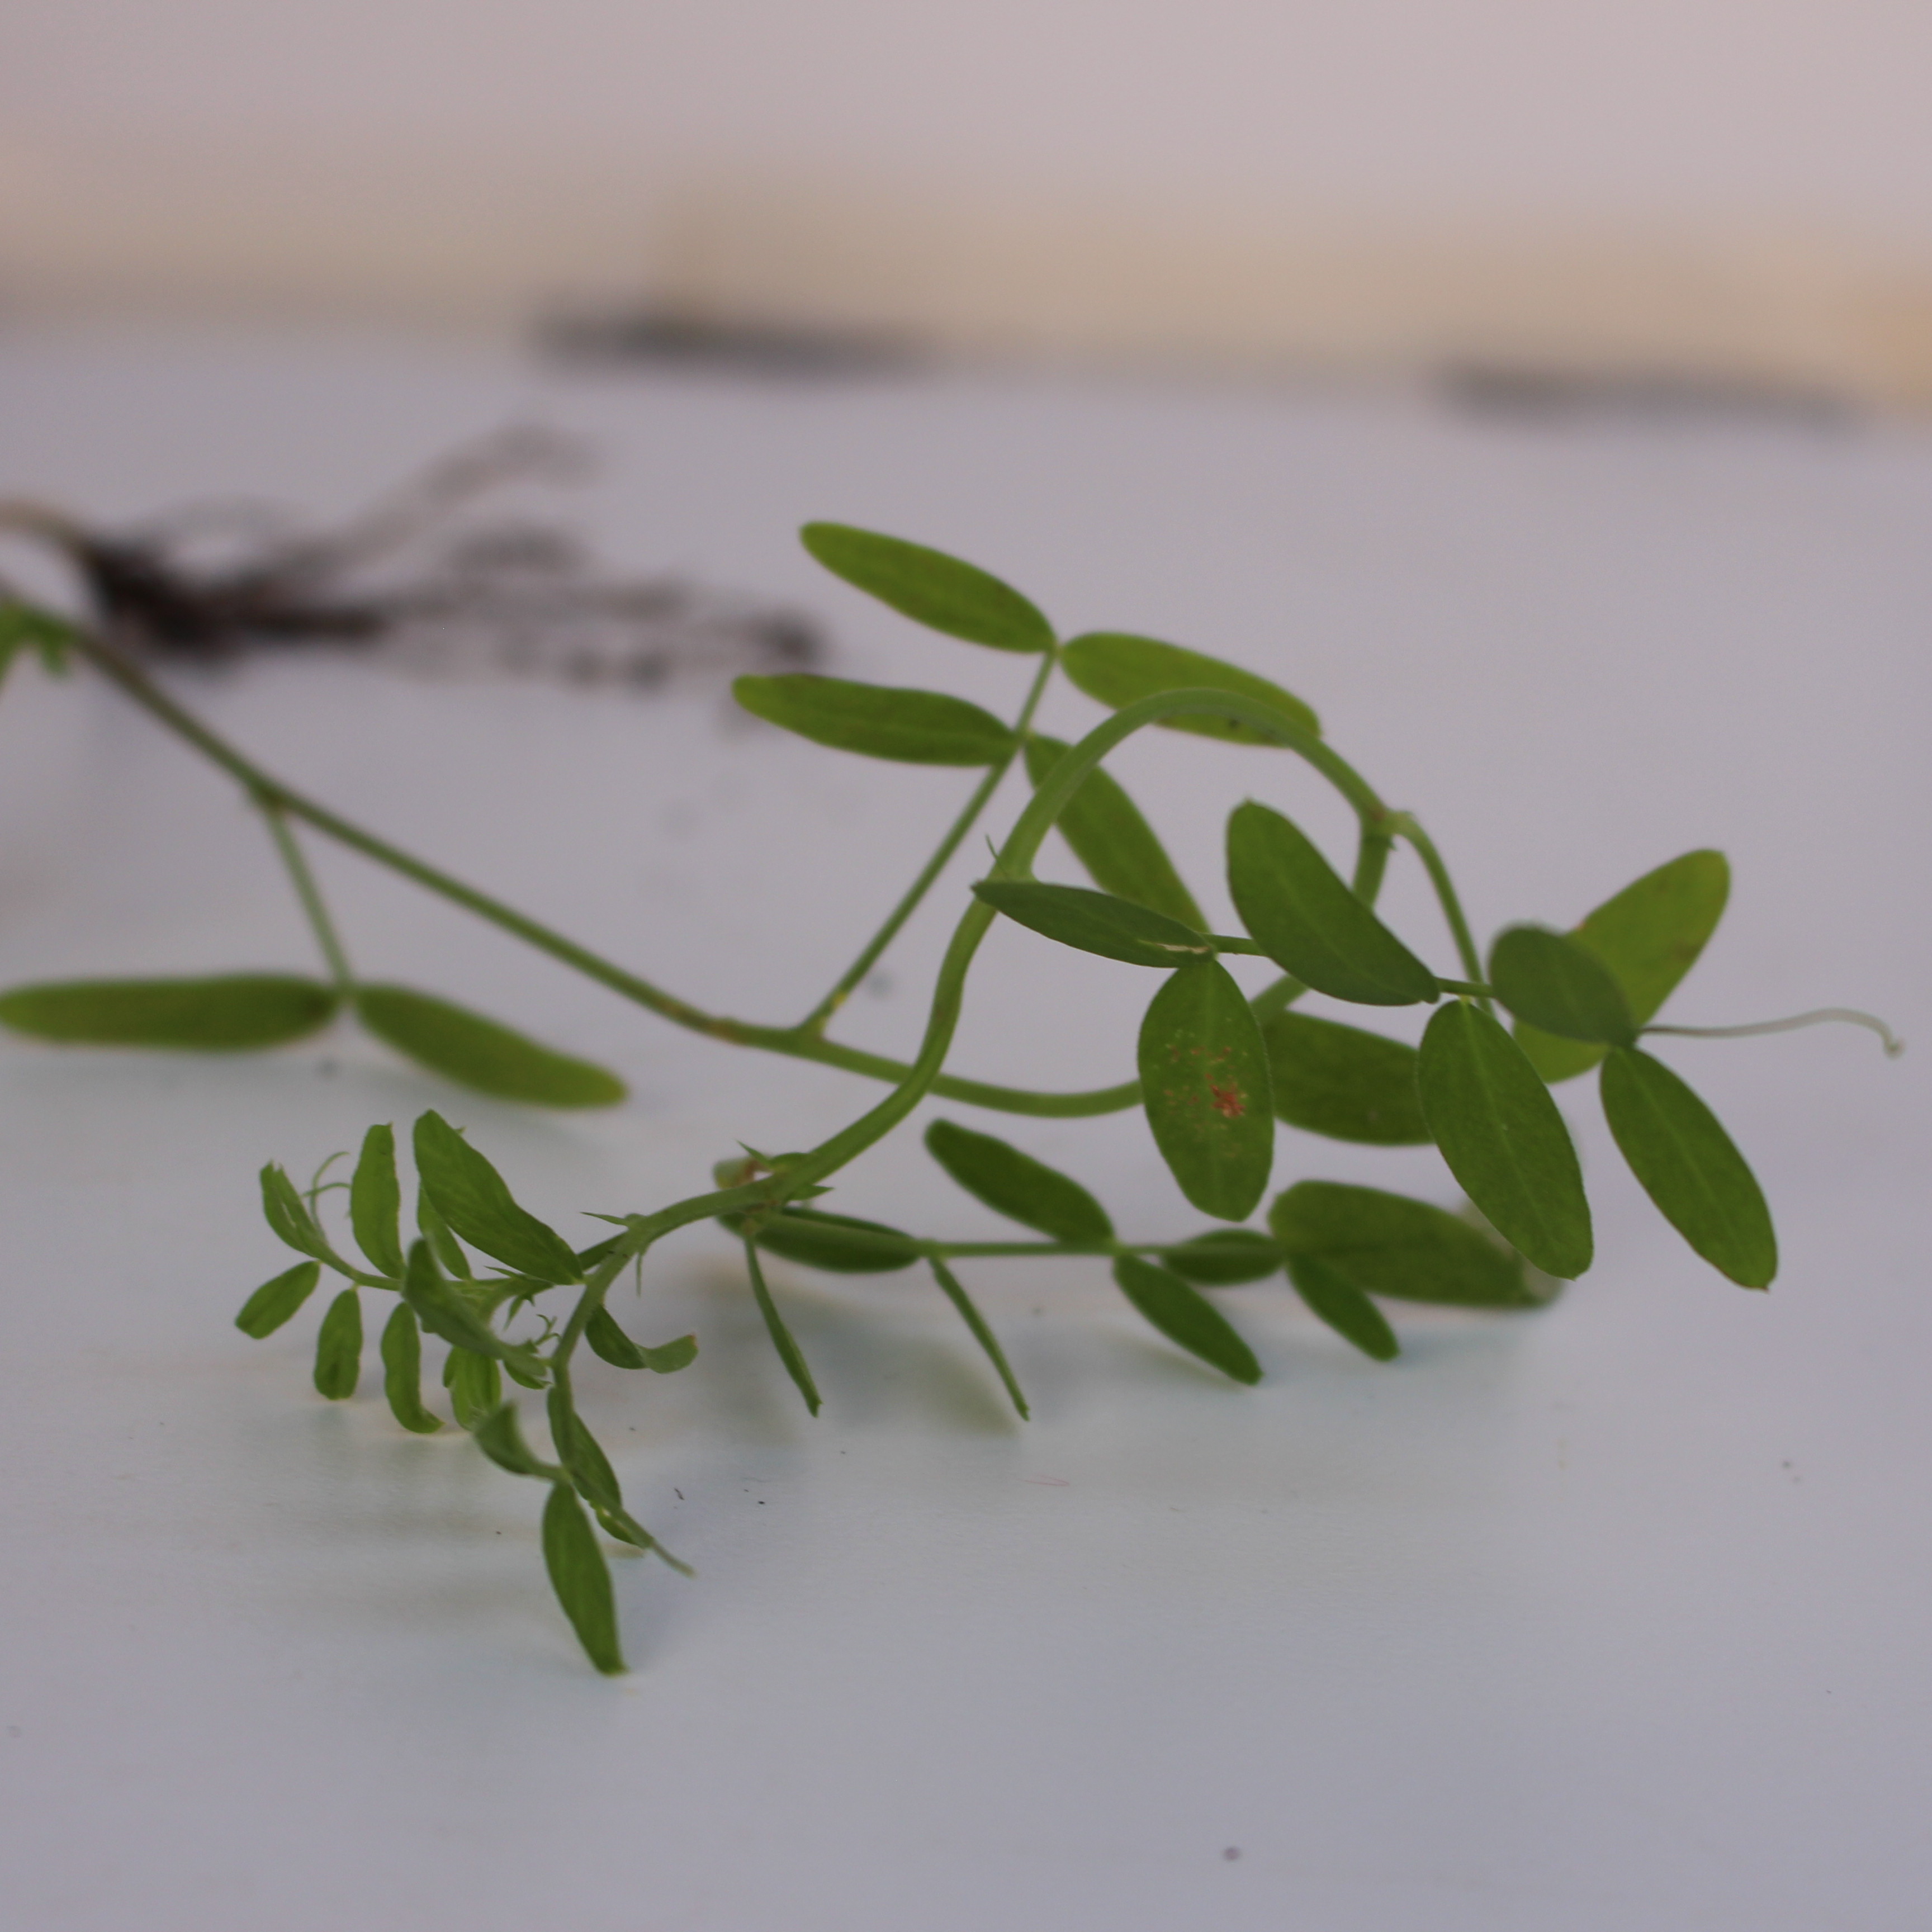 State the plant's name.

Vicia sativa
